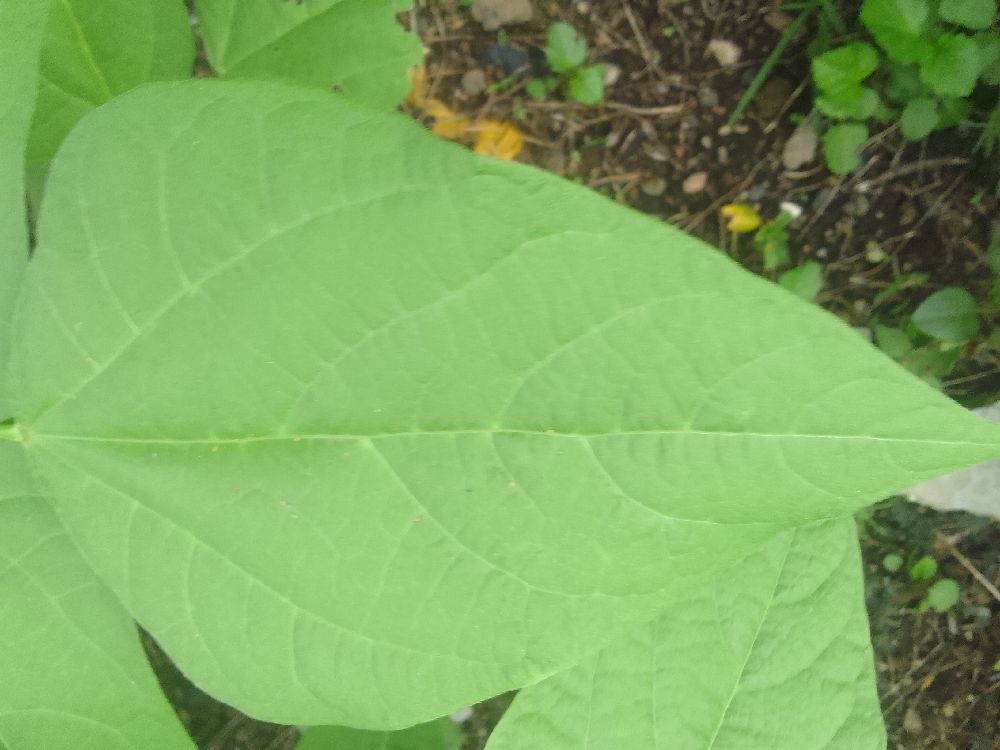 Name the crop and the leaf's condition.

common bean, healthy
